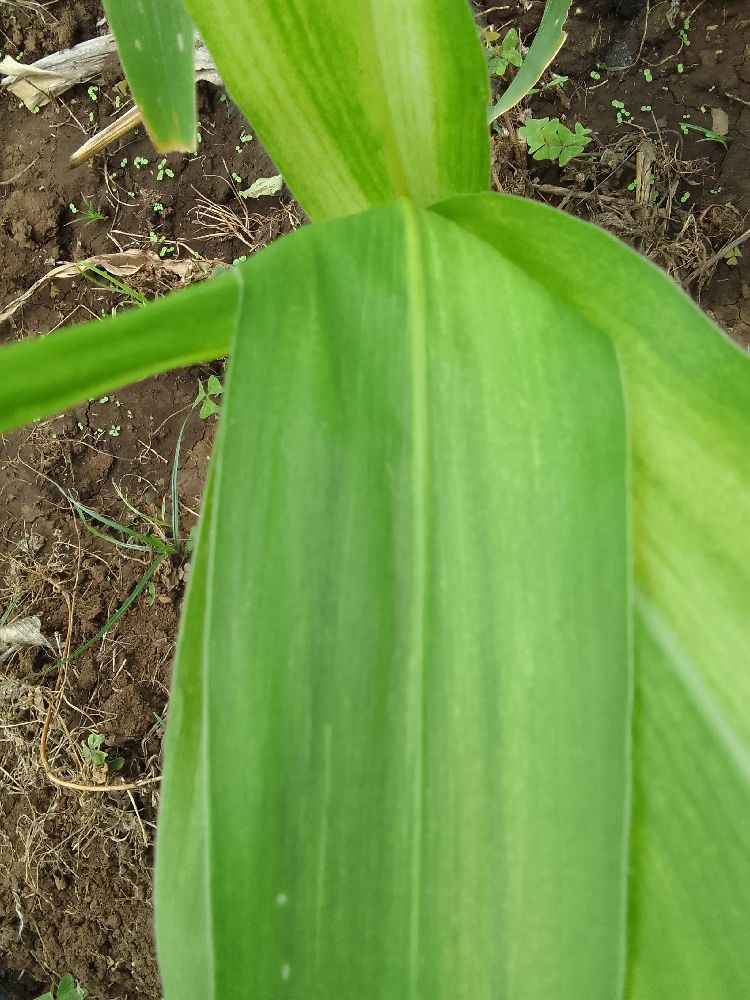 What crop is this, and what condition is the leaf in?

maize, maize lethal necrosis
